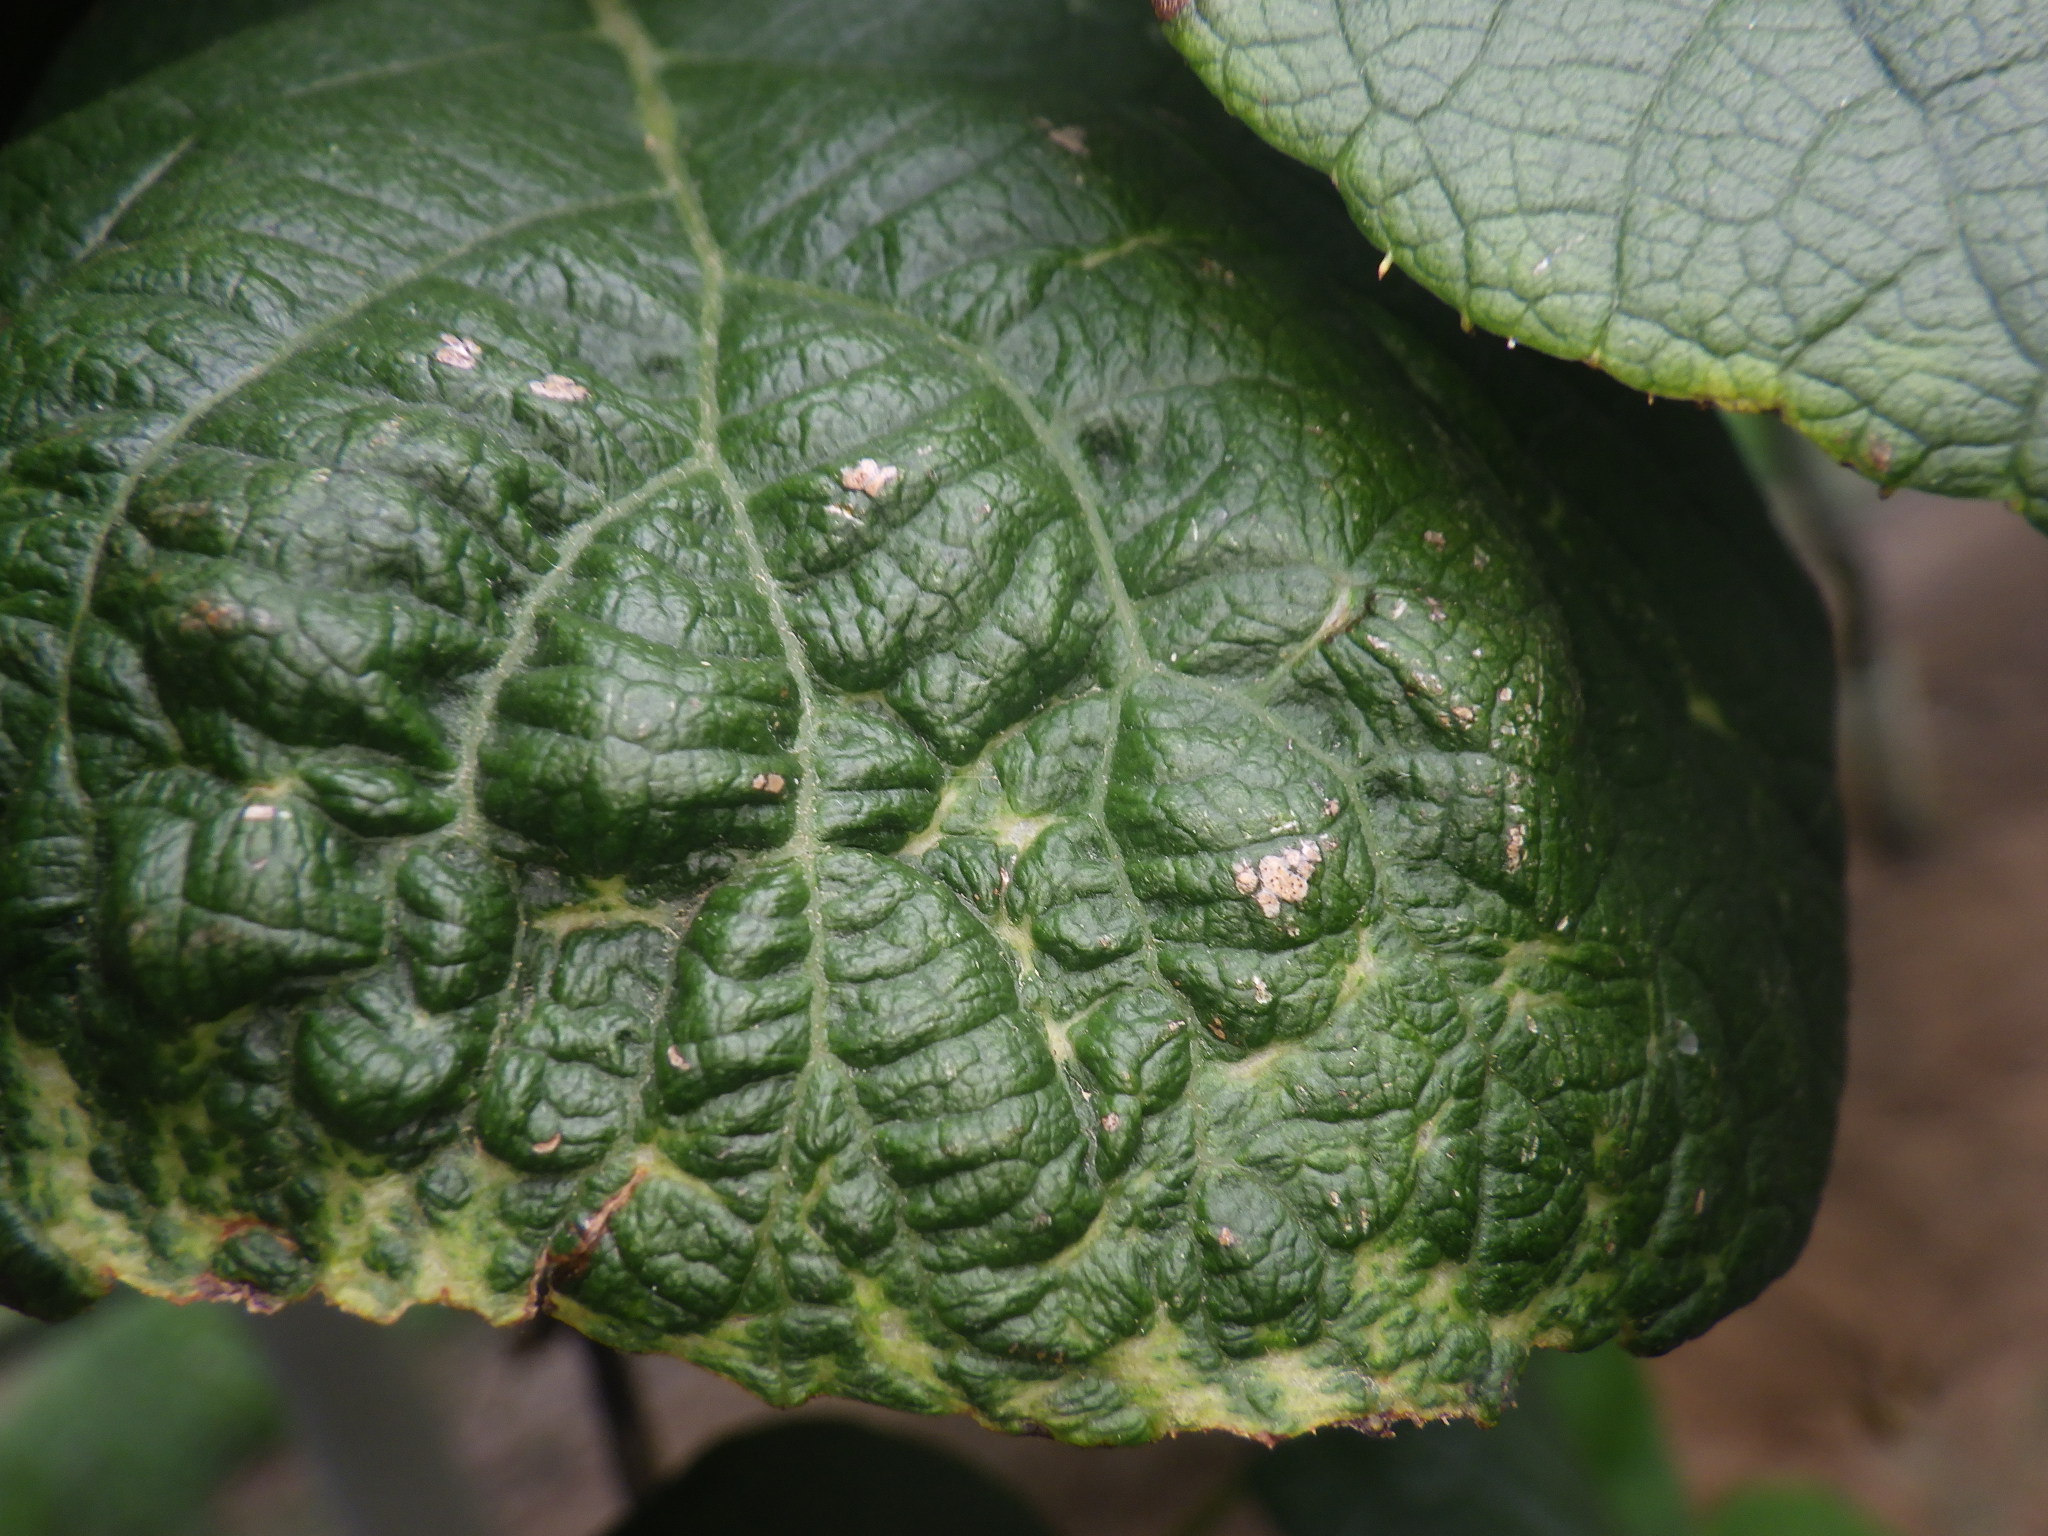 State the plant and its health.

kiwi, mechanical damage
